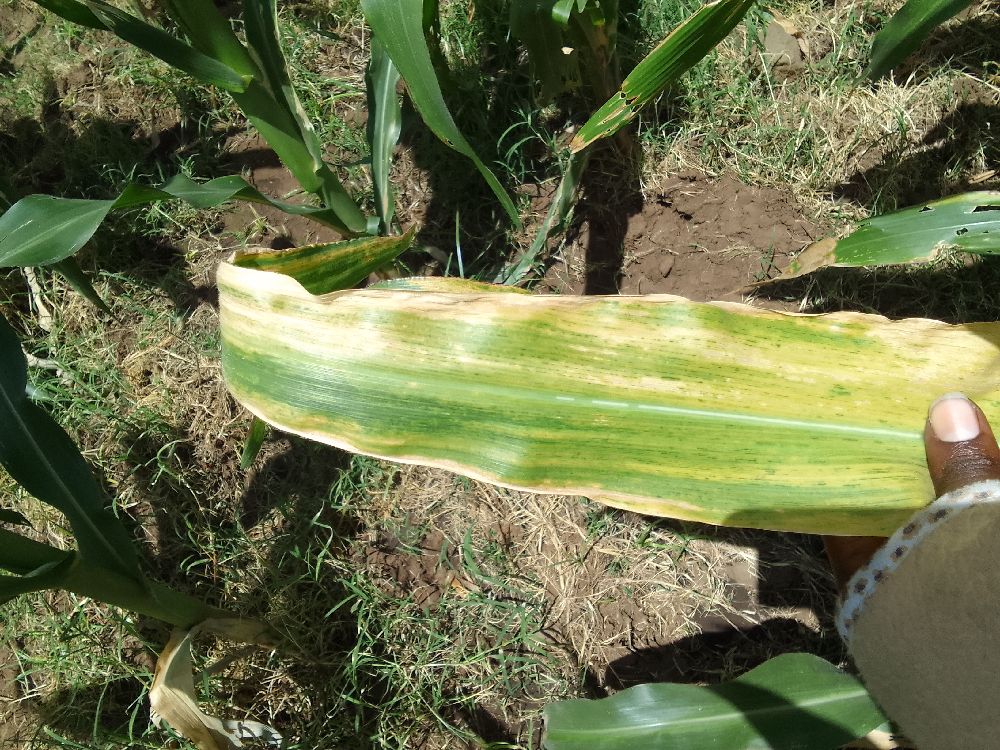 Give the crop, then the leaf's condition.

maize, maize lethal necrosis
